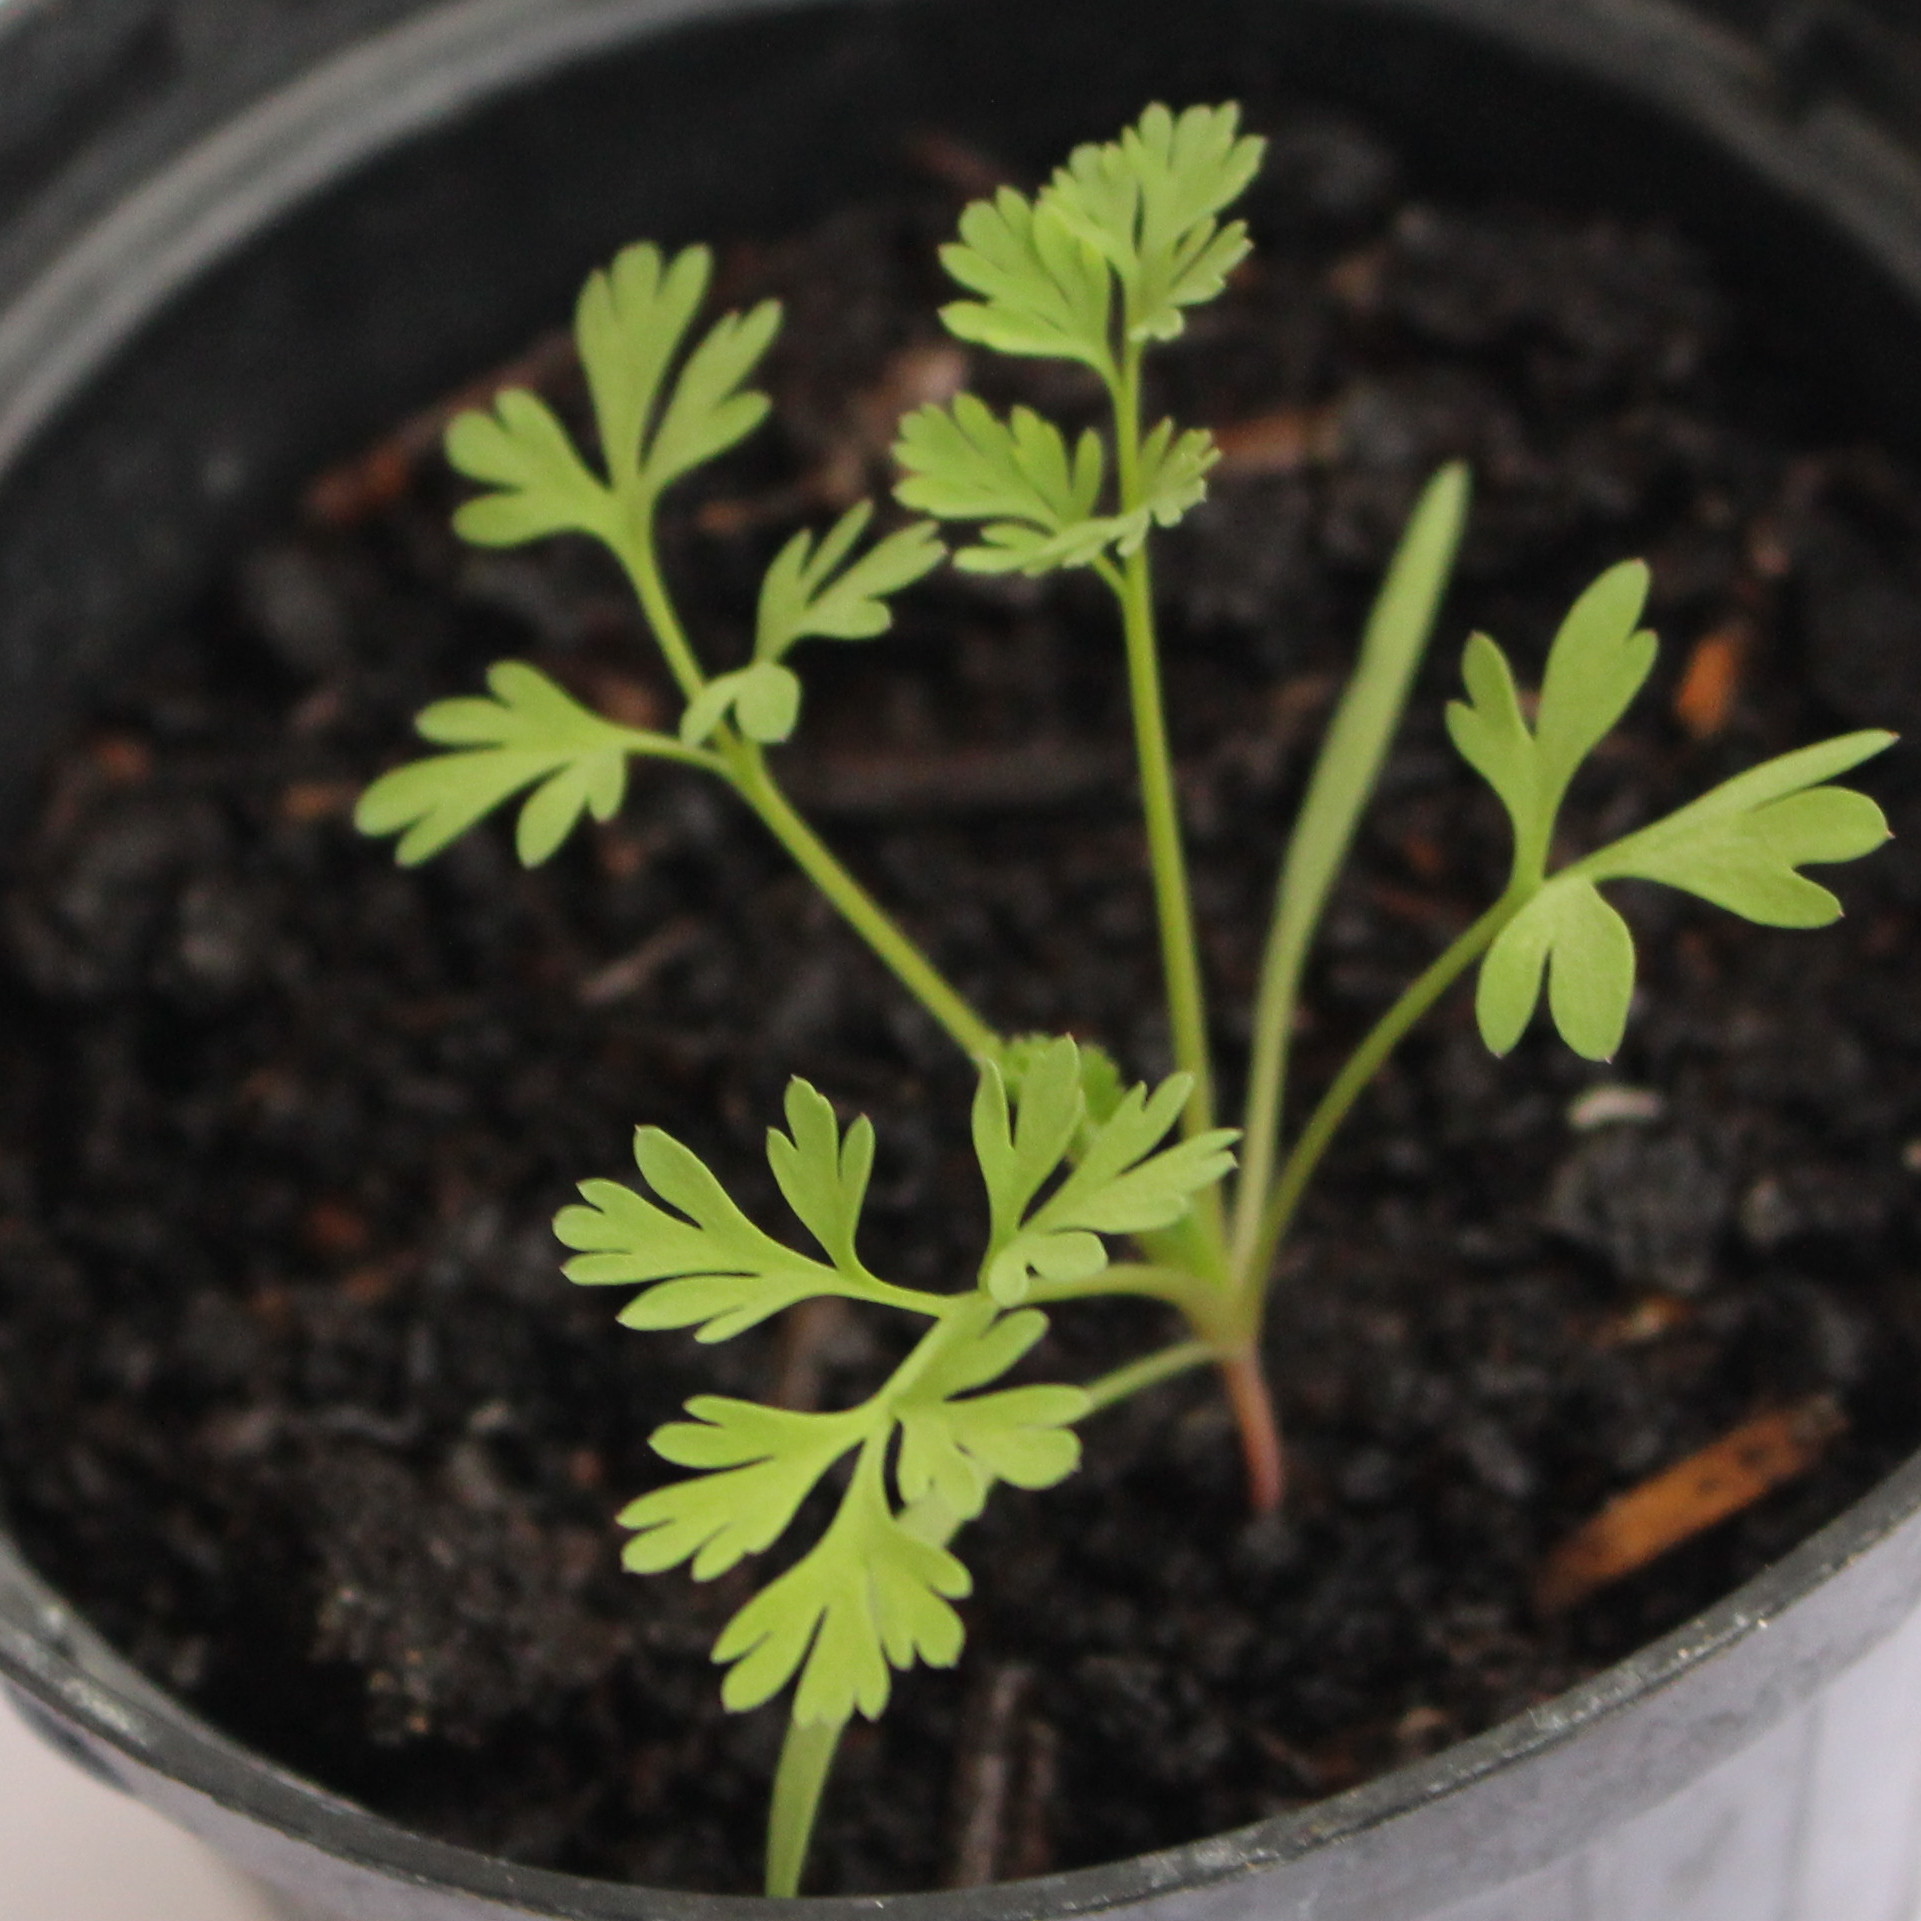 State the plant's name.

Fumaria officinalis
